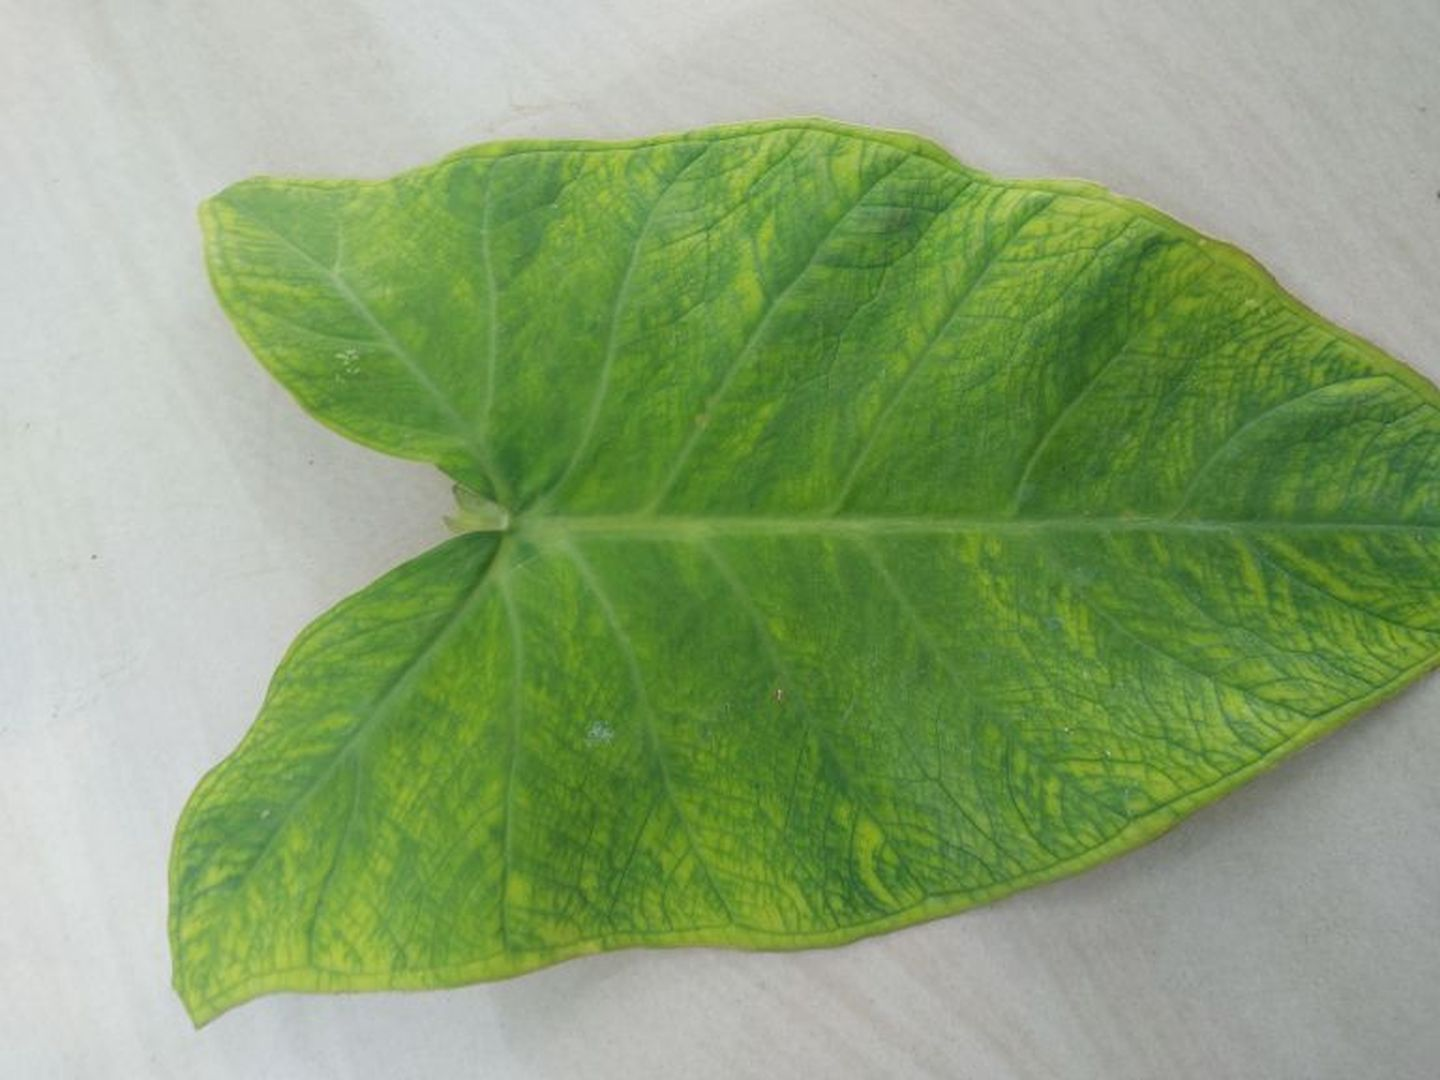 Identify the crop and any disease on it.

taro, mosaic
